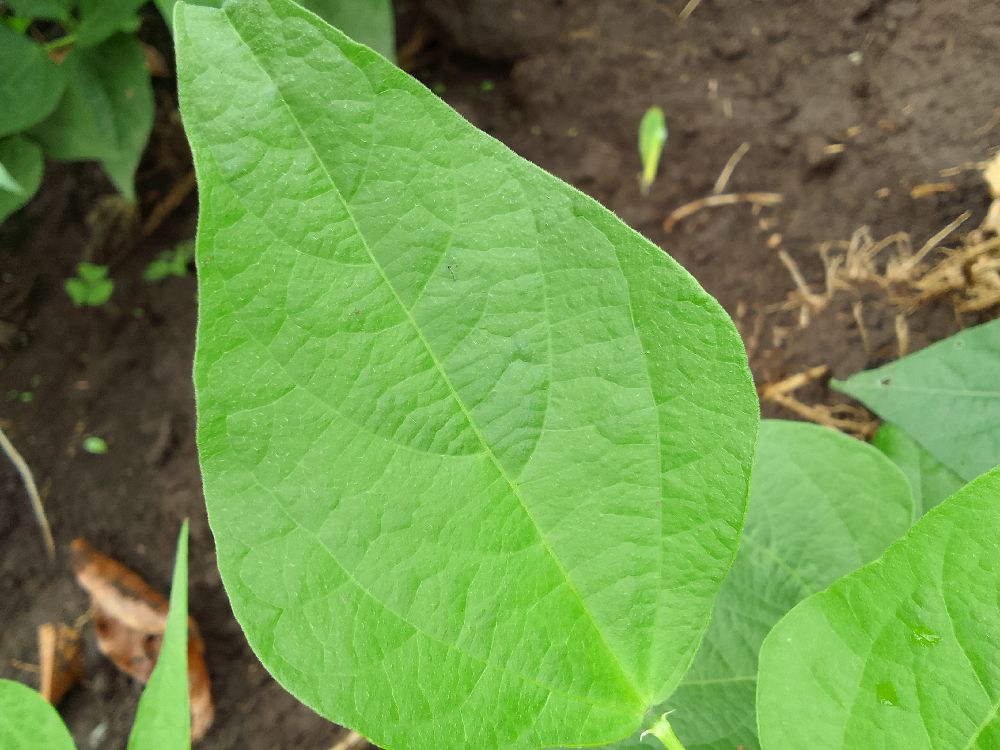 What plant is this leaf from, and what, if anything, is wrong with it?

common bean, healthy
